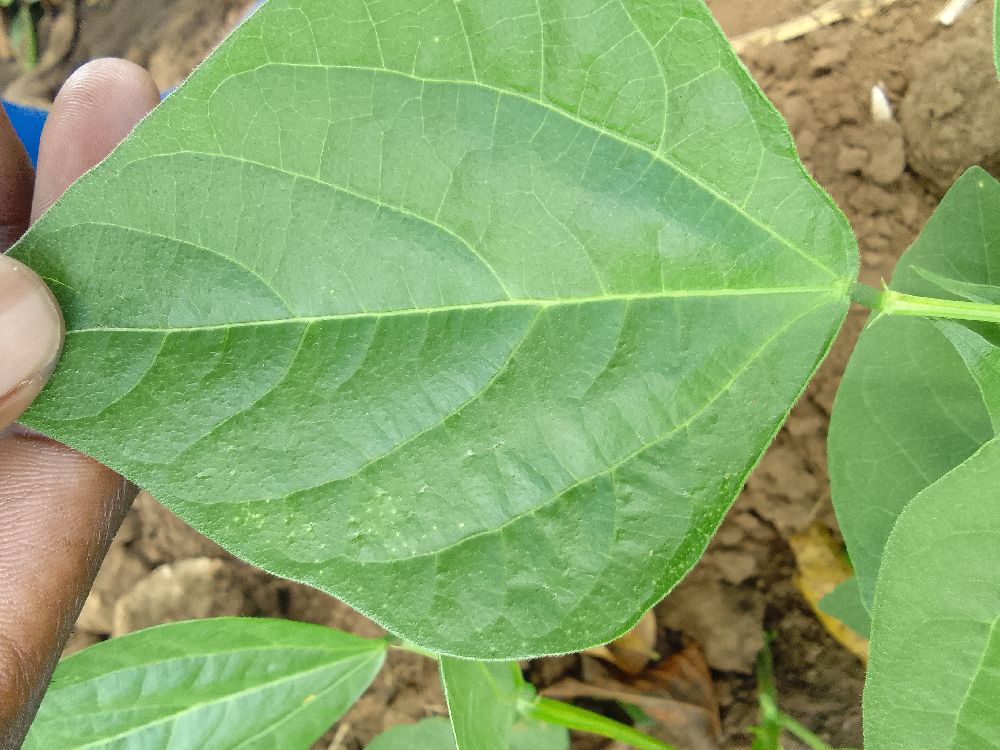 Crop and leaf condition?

common bean, healthy
